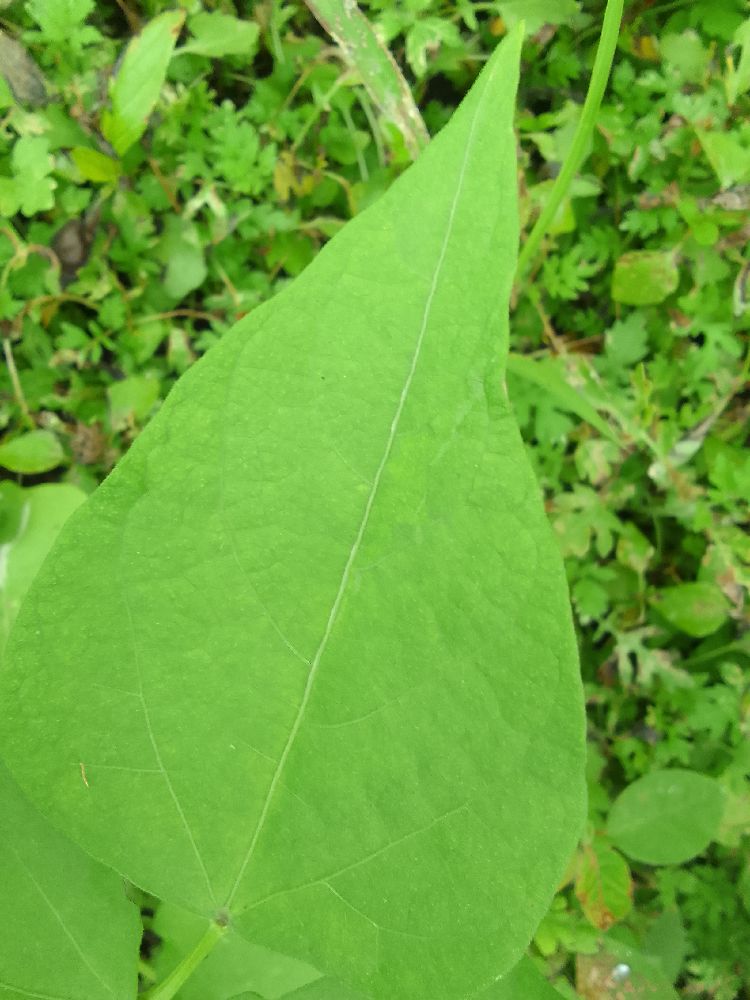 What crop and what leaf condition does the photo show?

common bean, healthy
